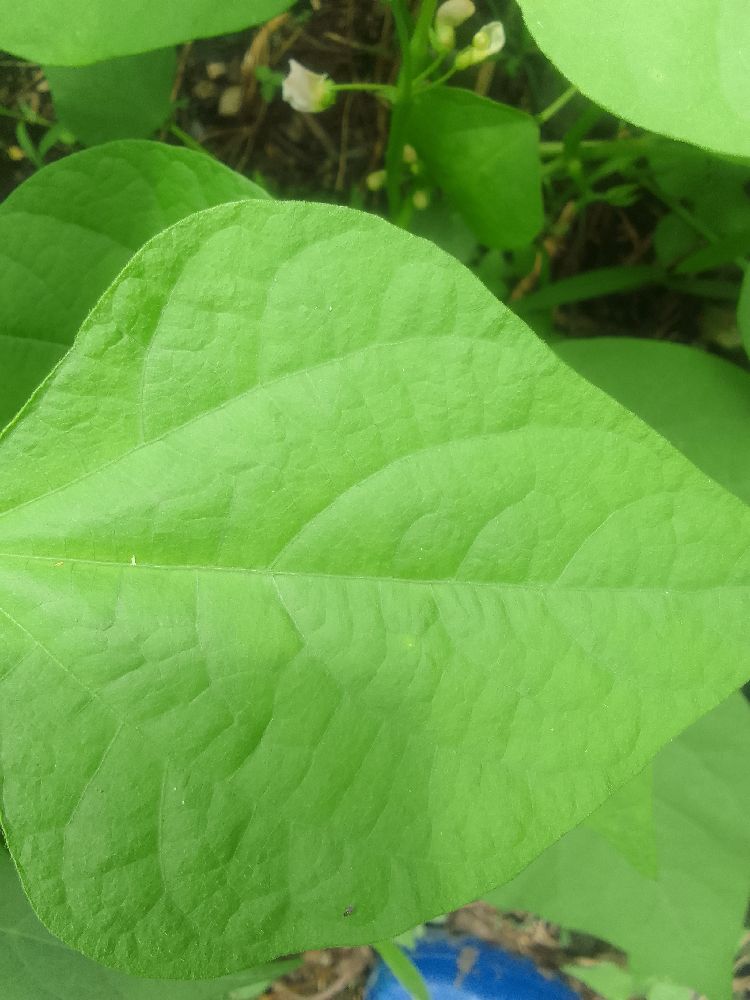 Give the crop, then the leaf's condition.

common bean, healthy
